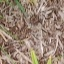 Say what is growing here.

grass
